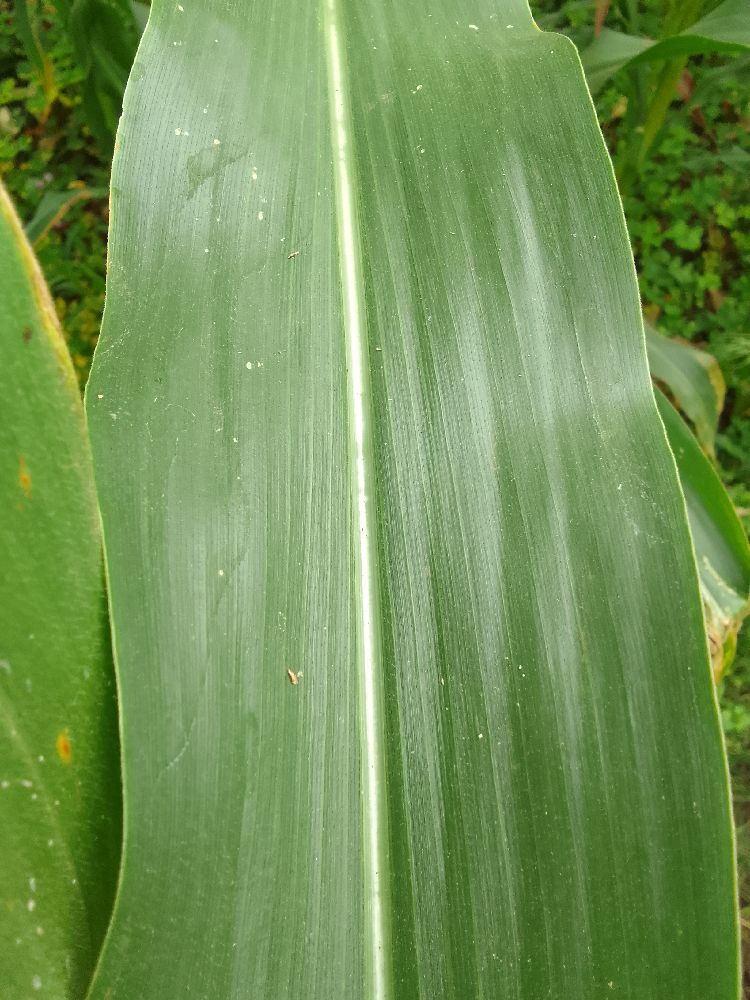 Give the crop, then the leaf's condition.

maize, healthy
